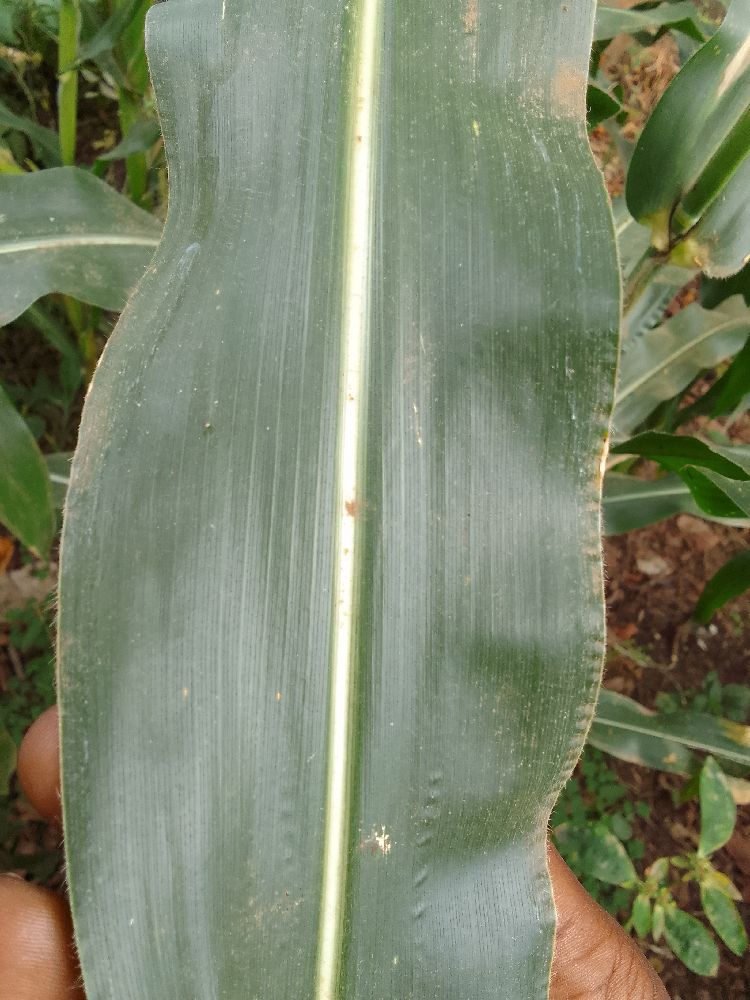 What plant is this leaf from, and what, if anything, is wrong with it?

maize, maize streak virus
